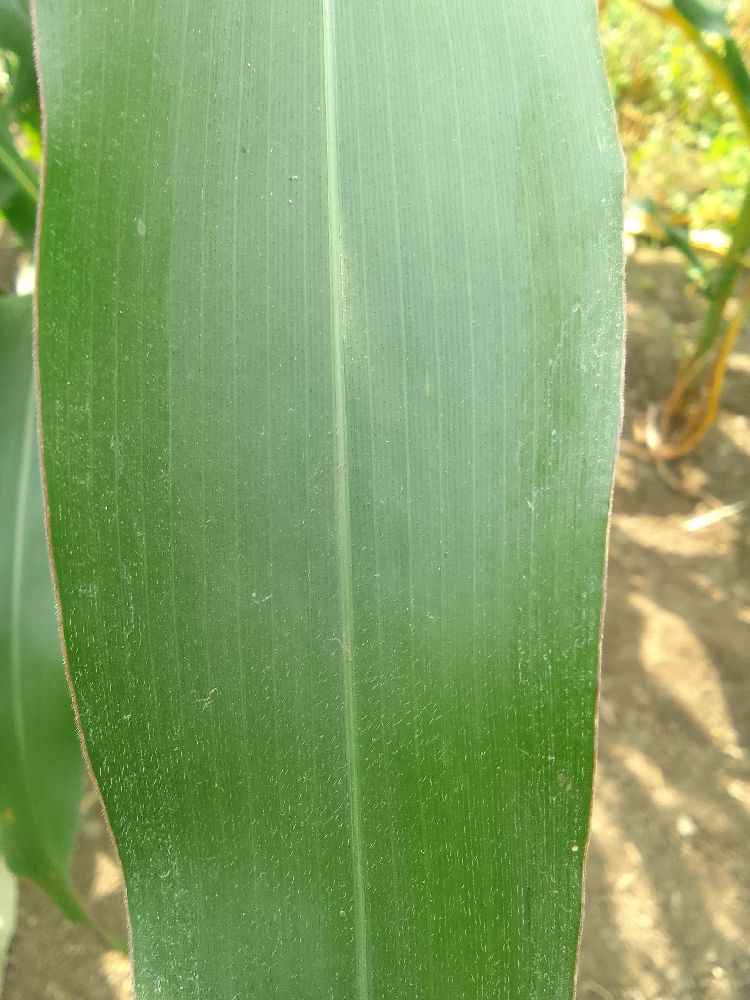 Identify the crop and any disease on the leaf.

maize, healthy
